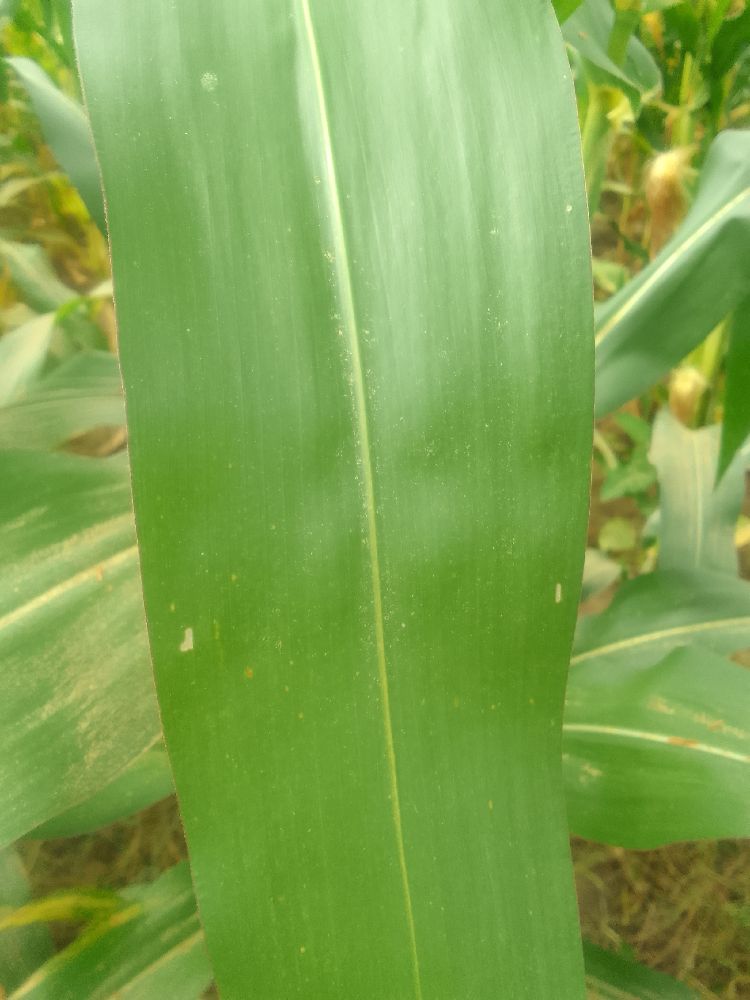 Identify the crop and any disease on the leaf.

maize, healthy
